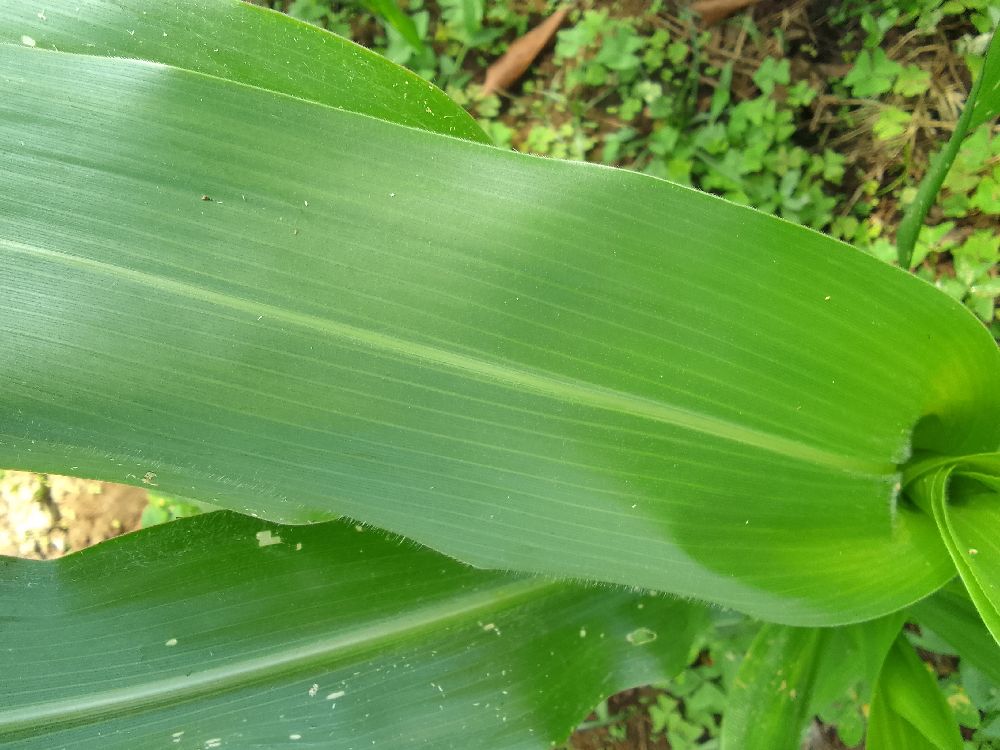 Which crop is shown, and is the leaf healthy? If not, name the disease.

maize, healthy
